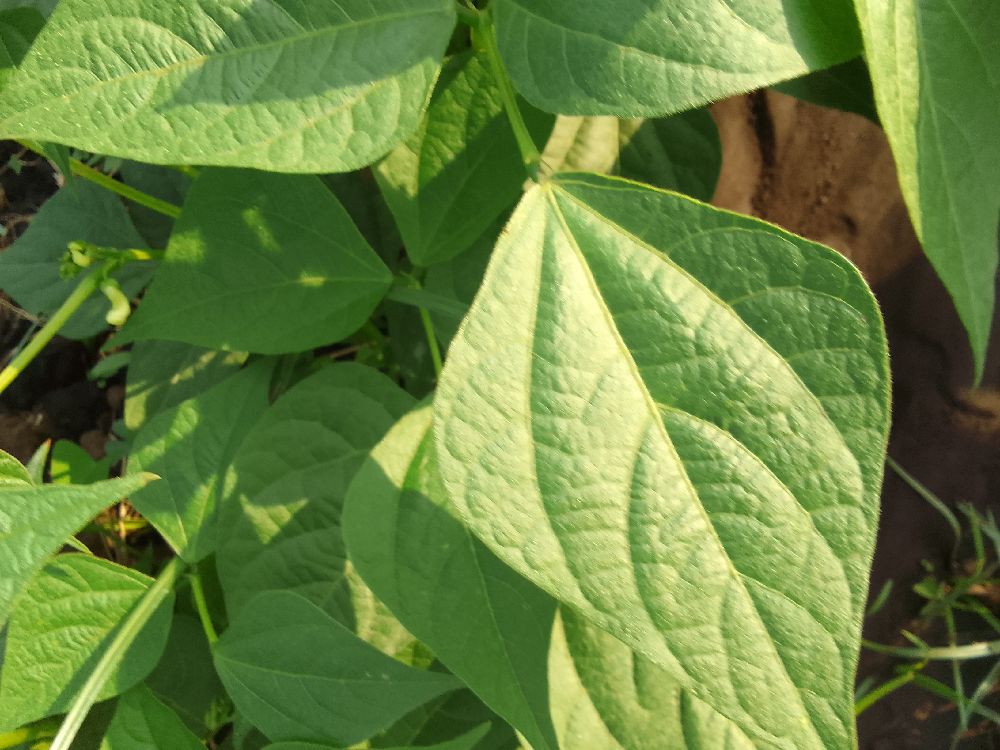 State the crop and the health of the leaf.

common bean, healthy
